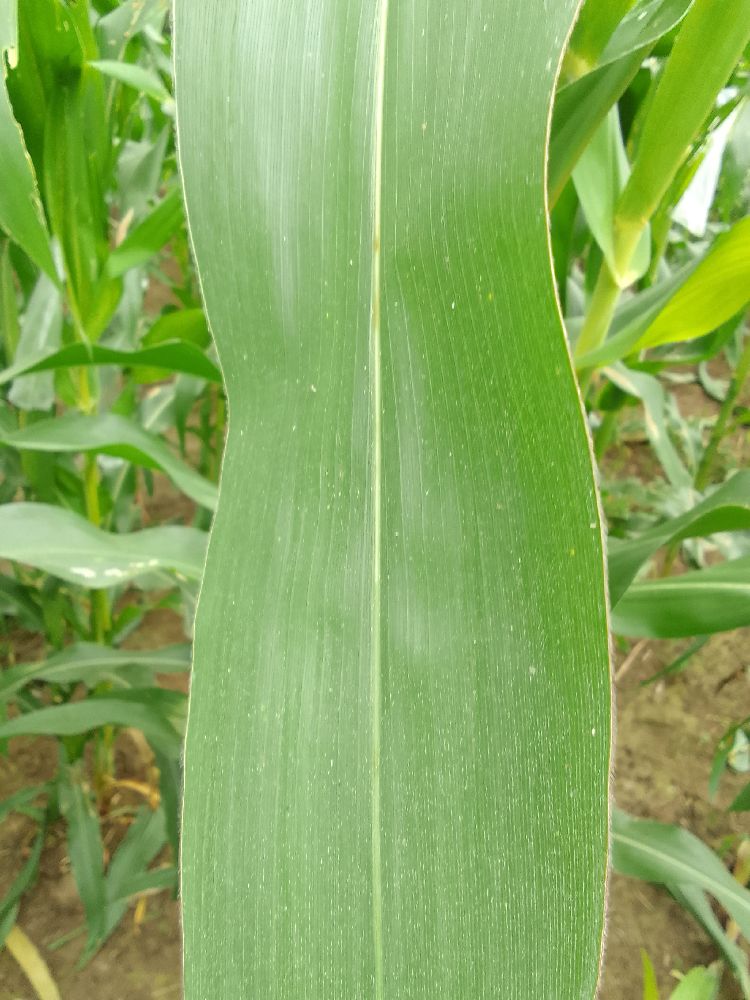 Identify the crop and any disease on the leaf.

maize, healthy
